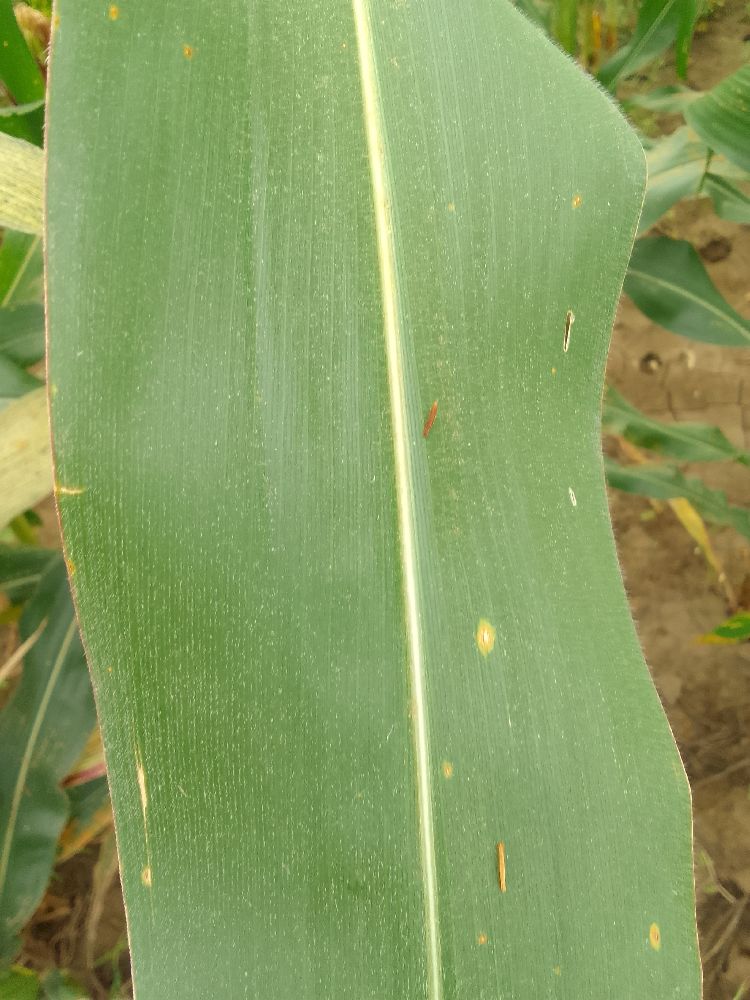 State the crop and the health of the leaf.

maize, healthy
